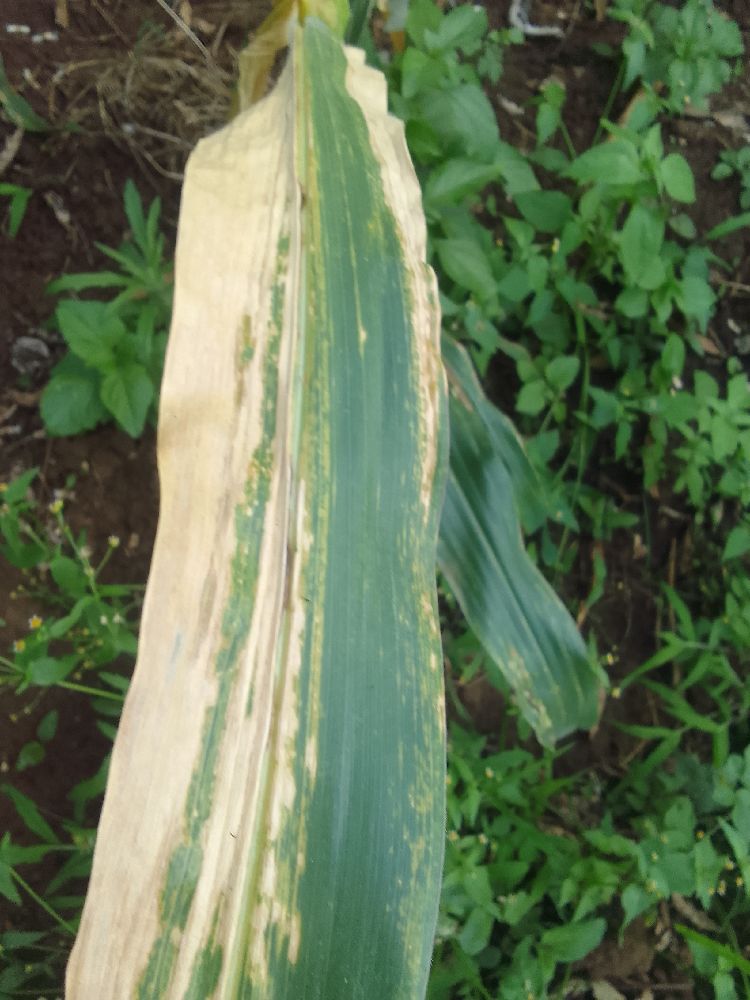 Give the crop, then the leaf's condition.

maize, maize lethal necrosis
